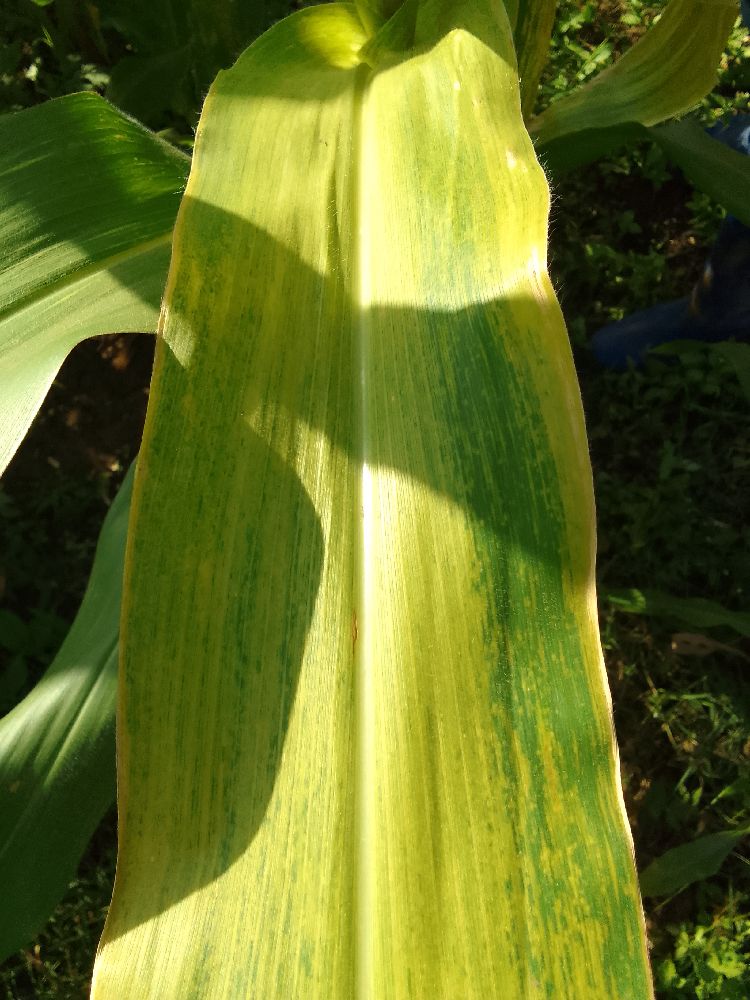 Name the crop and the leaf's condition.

maize, maize lethal necrosis
